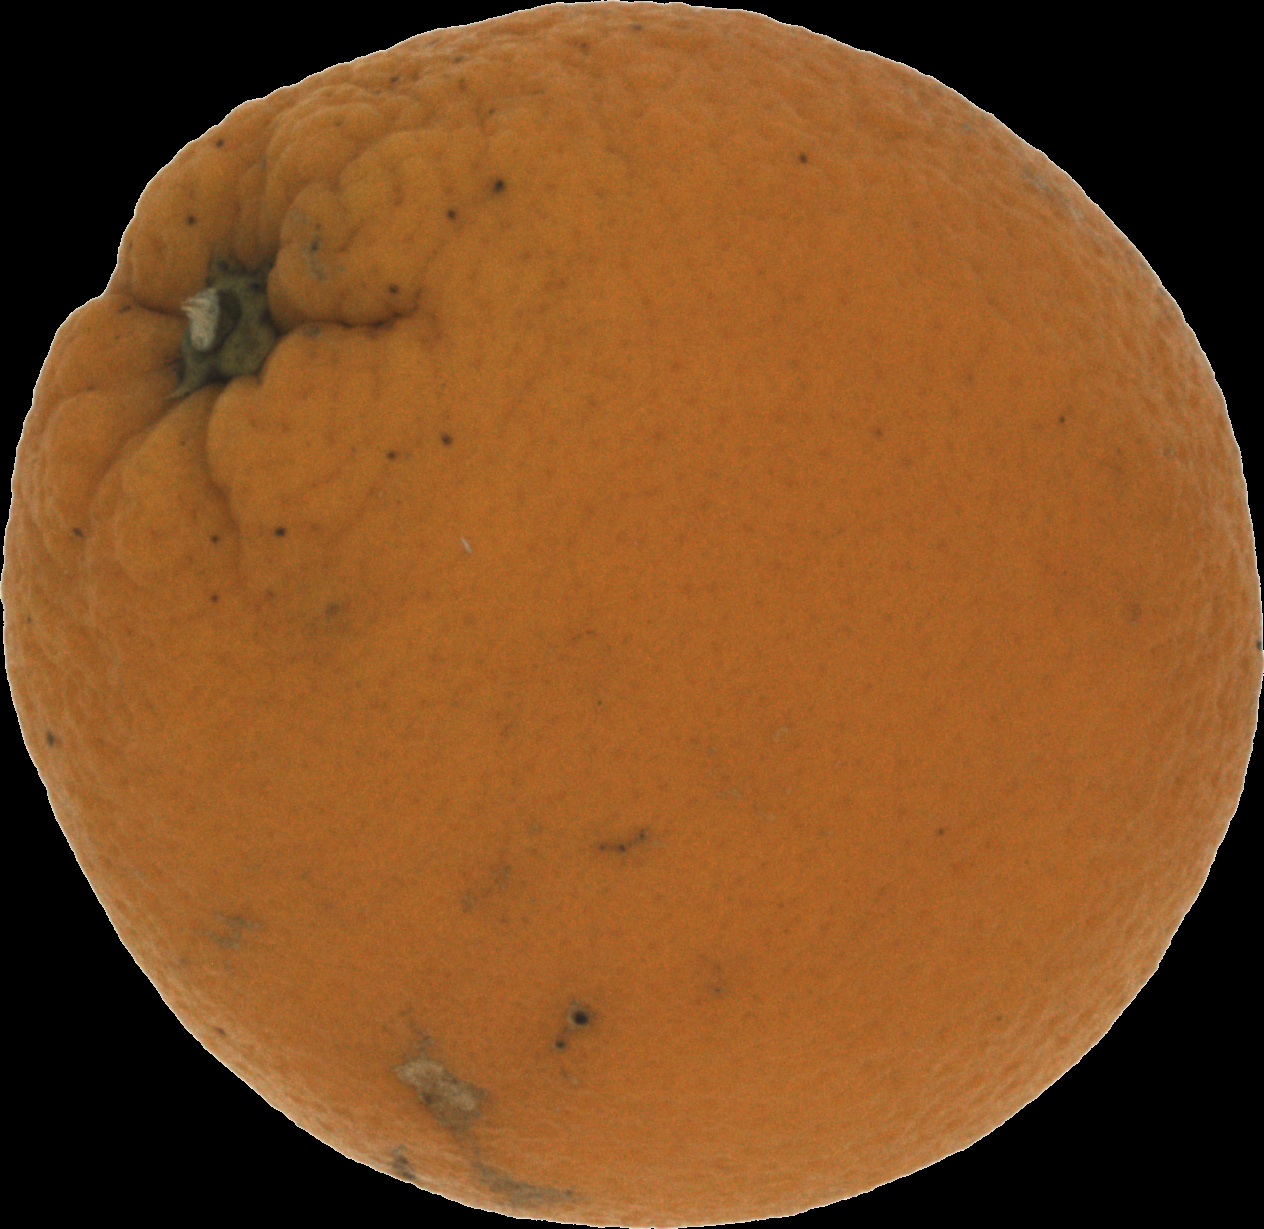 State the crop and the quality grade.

orange, bad
